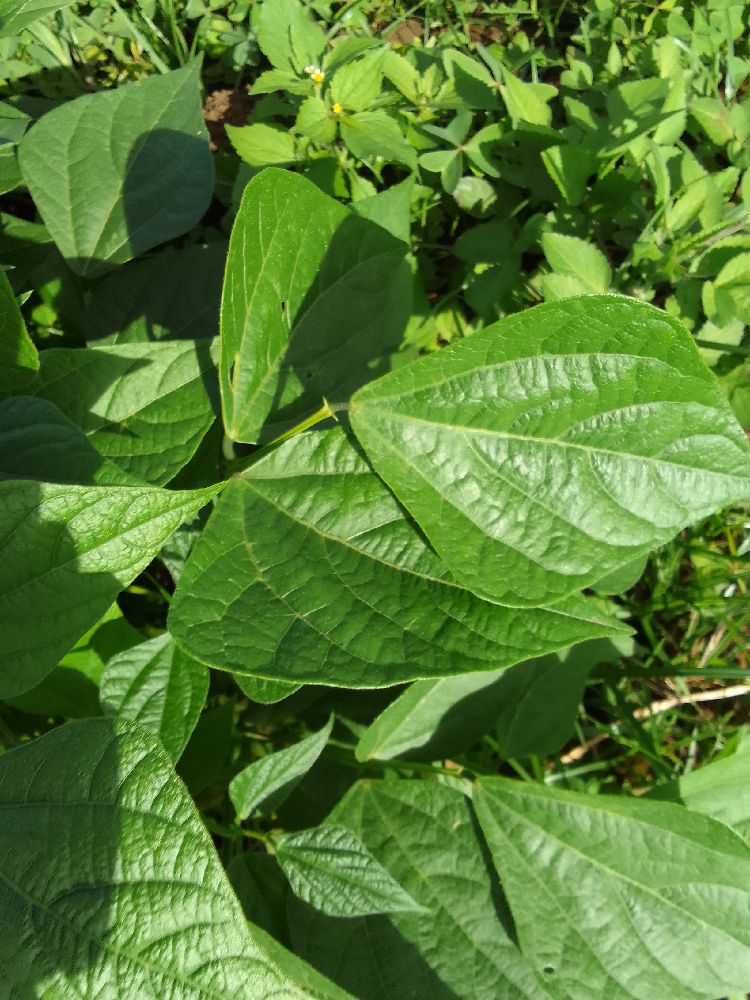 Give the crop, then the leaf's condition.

common bean, healthy
